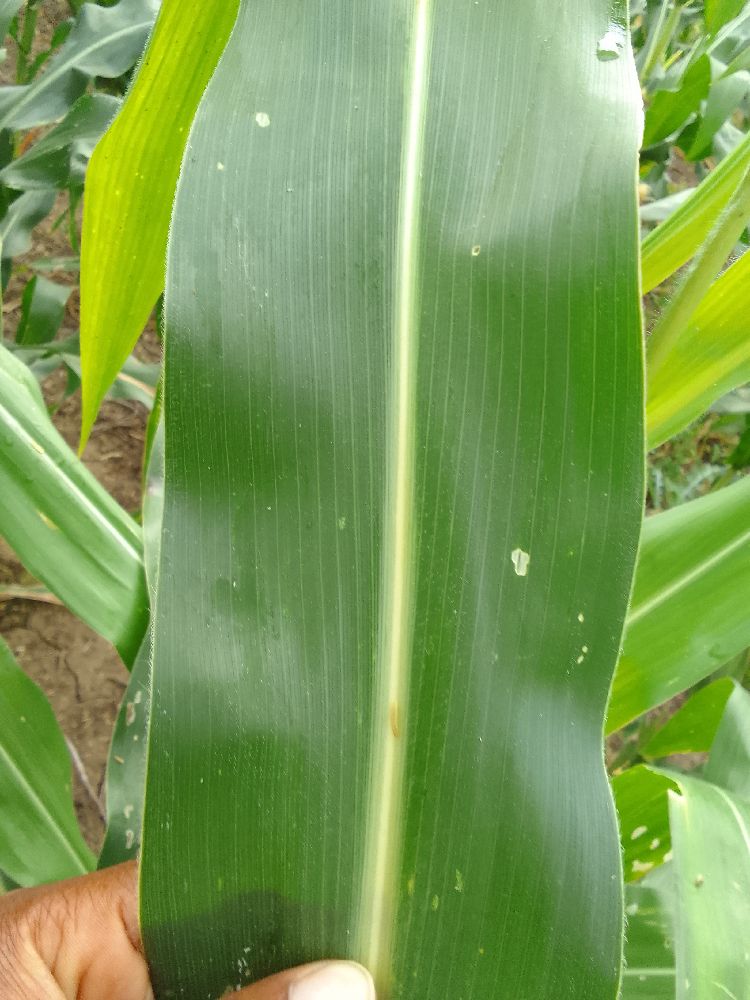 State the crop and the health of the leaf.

maize, healthy
